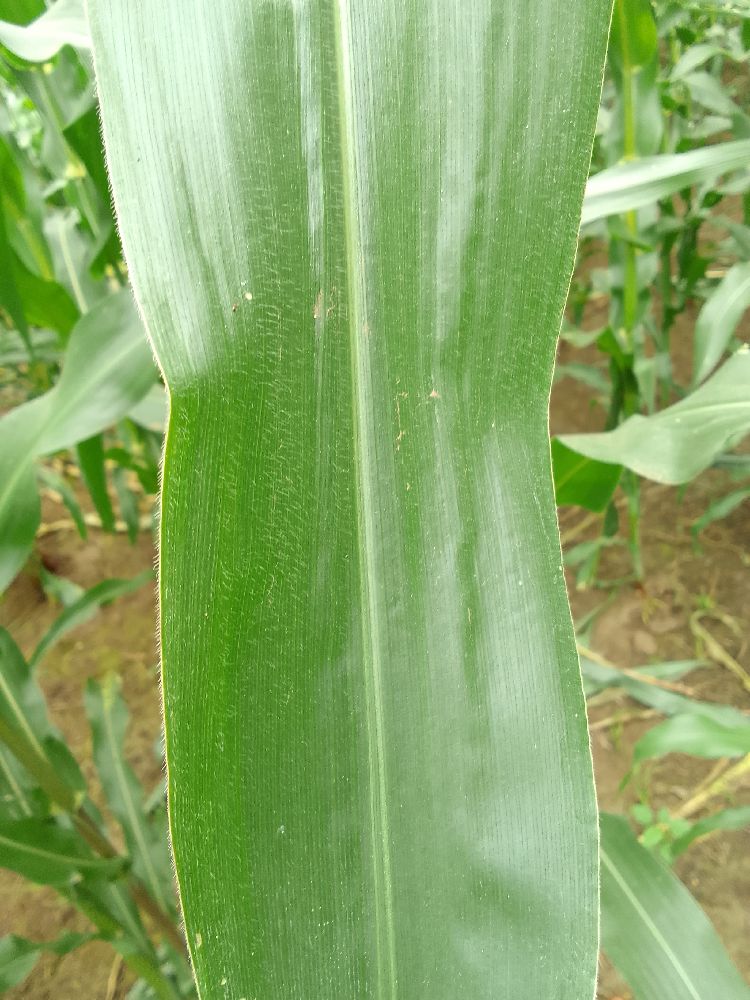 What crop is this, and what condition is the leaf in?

maize, healthy
